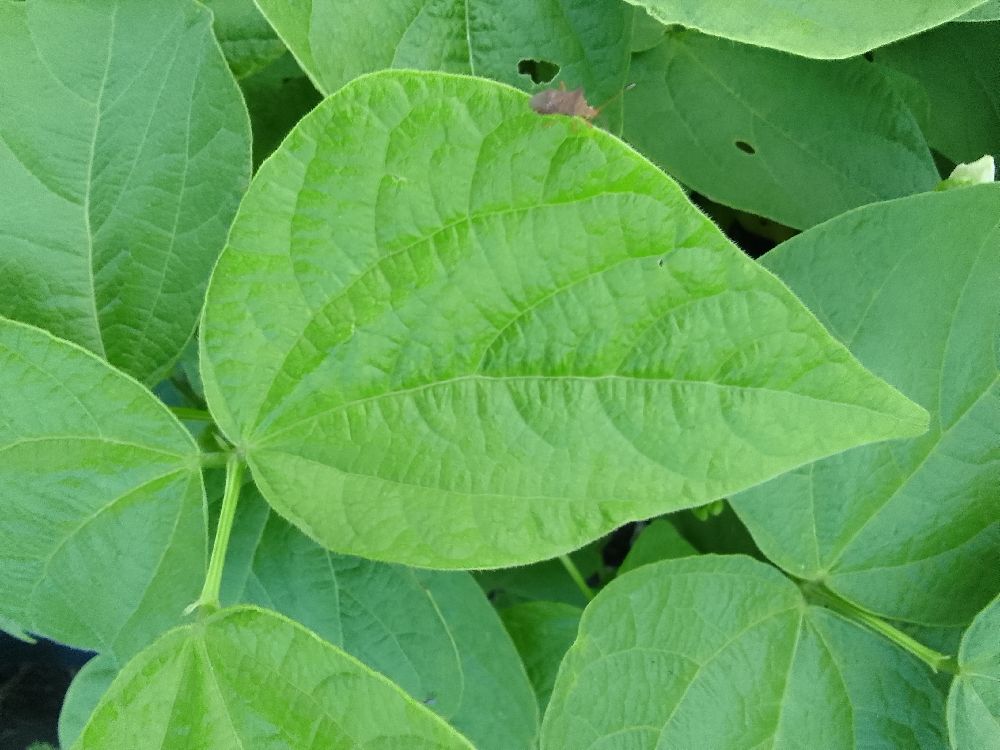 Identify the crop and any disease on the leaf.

common bean, healthy
